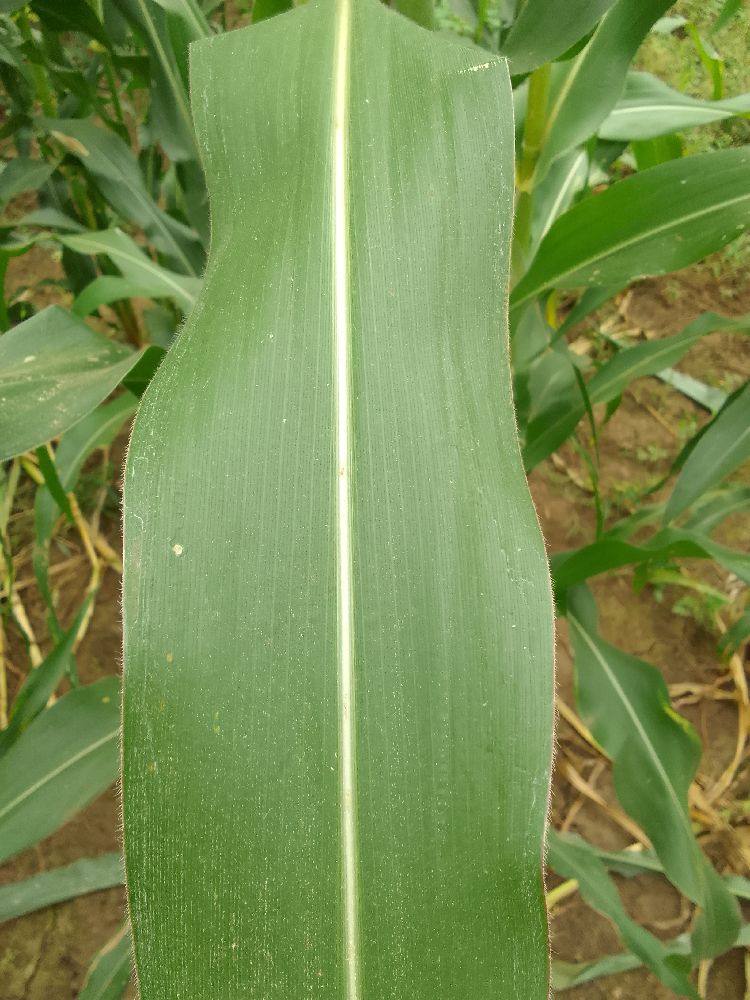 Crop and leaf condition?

maize, healthy
